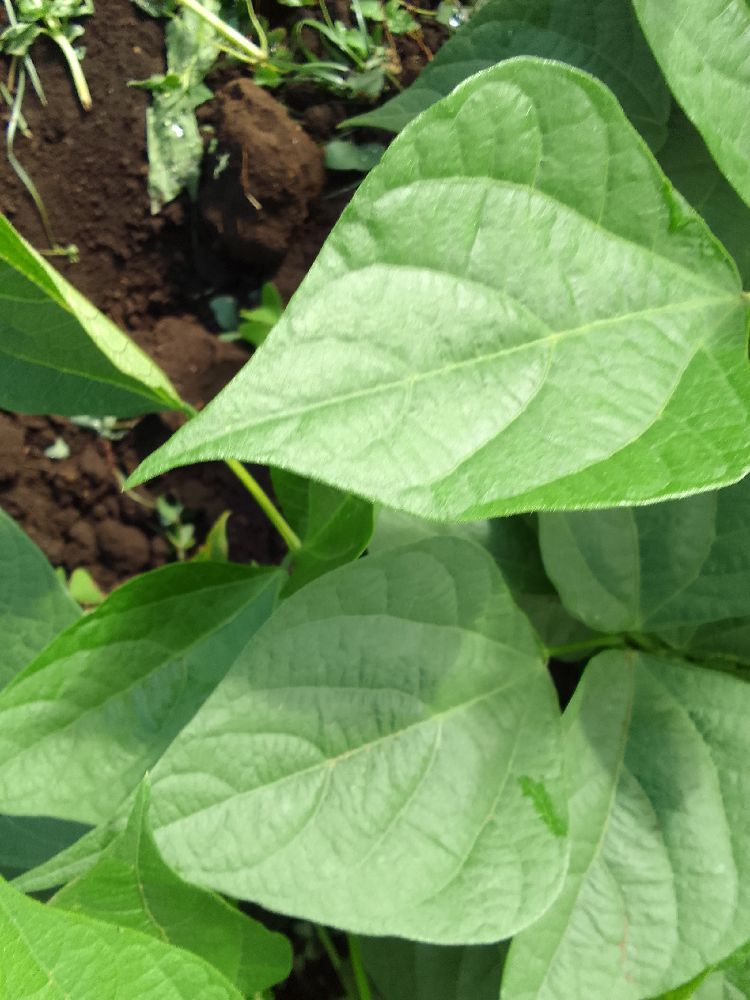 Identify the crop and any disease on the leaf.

common bean, healthy
